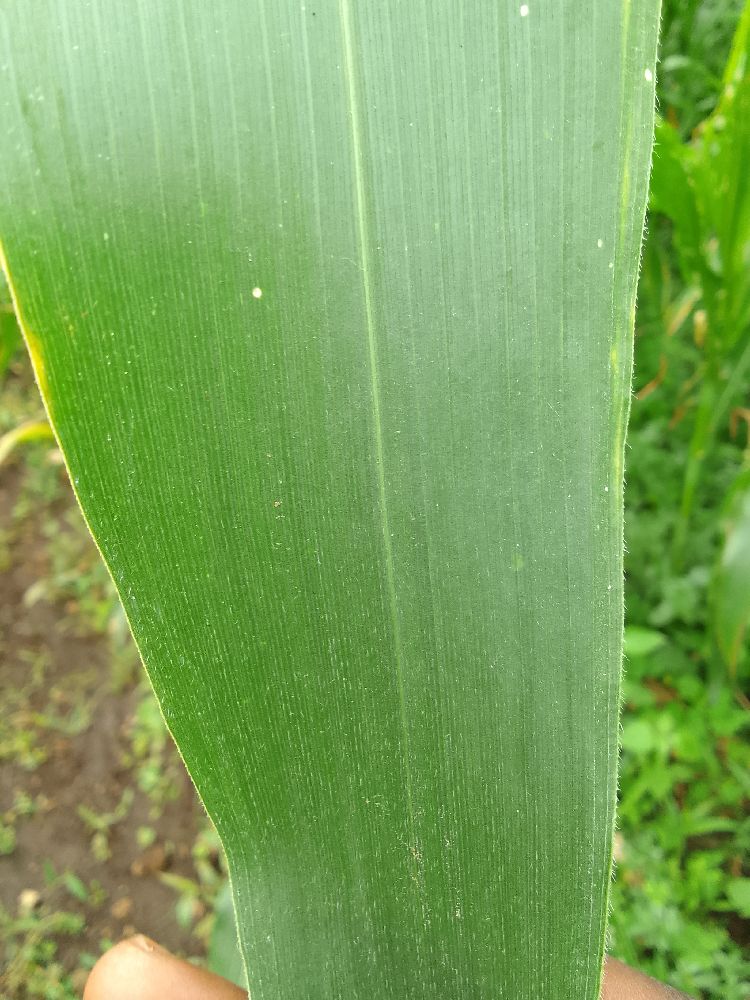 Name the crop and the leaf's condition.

maize, healthy
